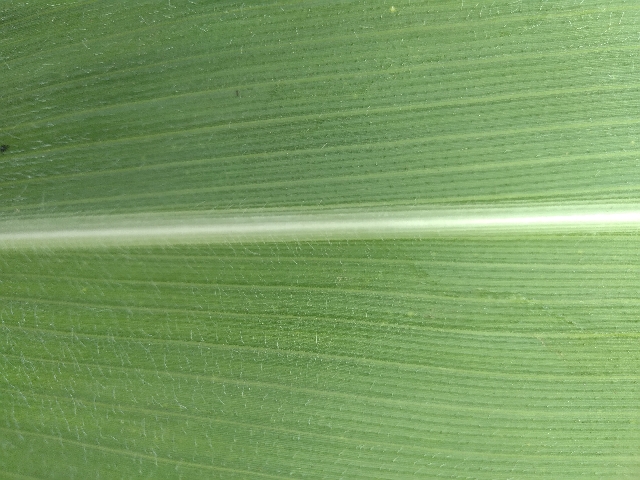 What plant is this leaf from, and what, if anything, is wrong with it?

maize, healthy
